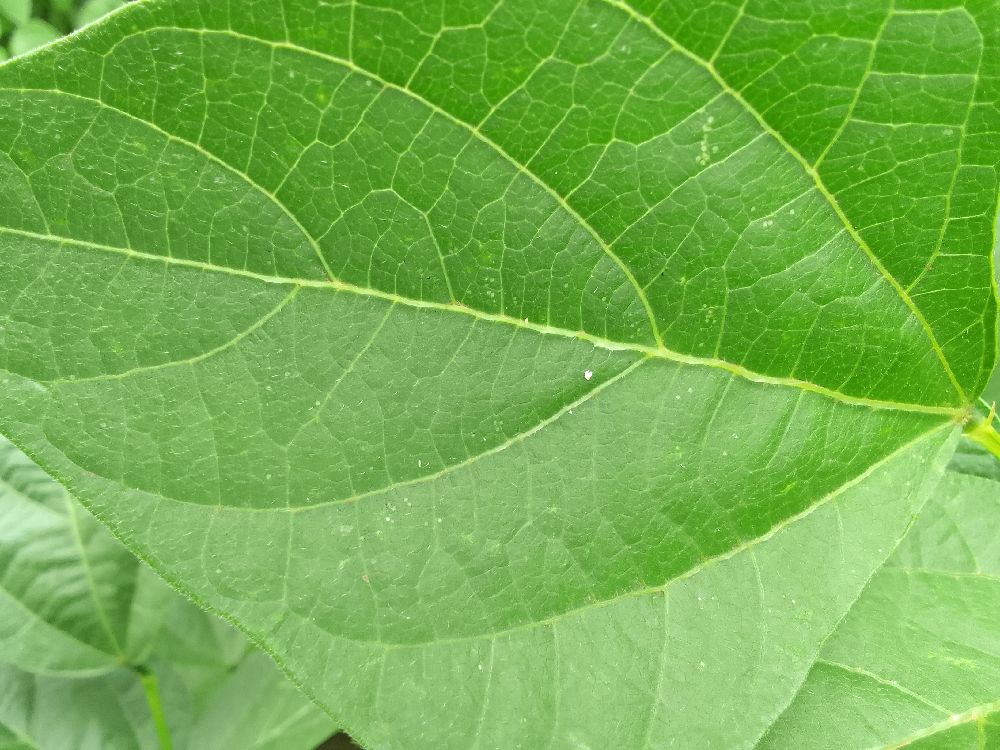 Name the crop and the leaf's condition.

common bean, healthy
